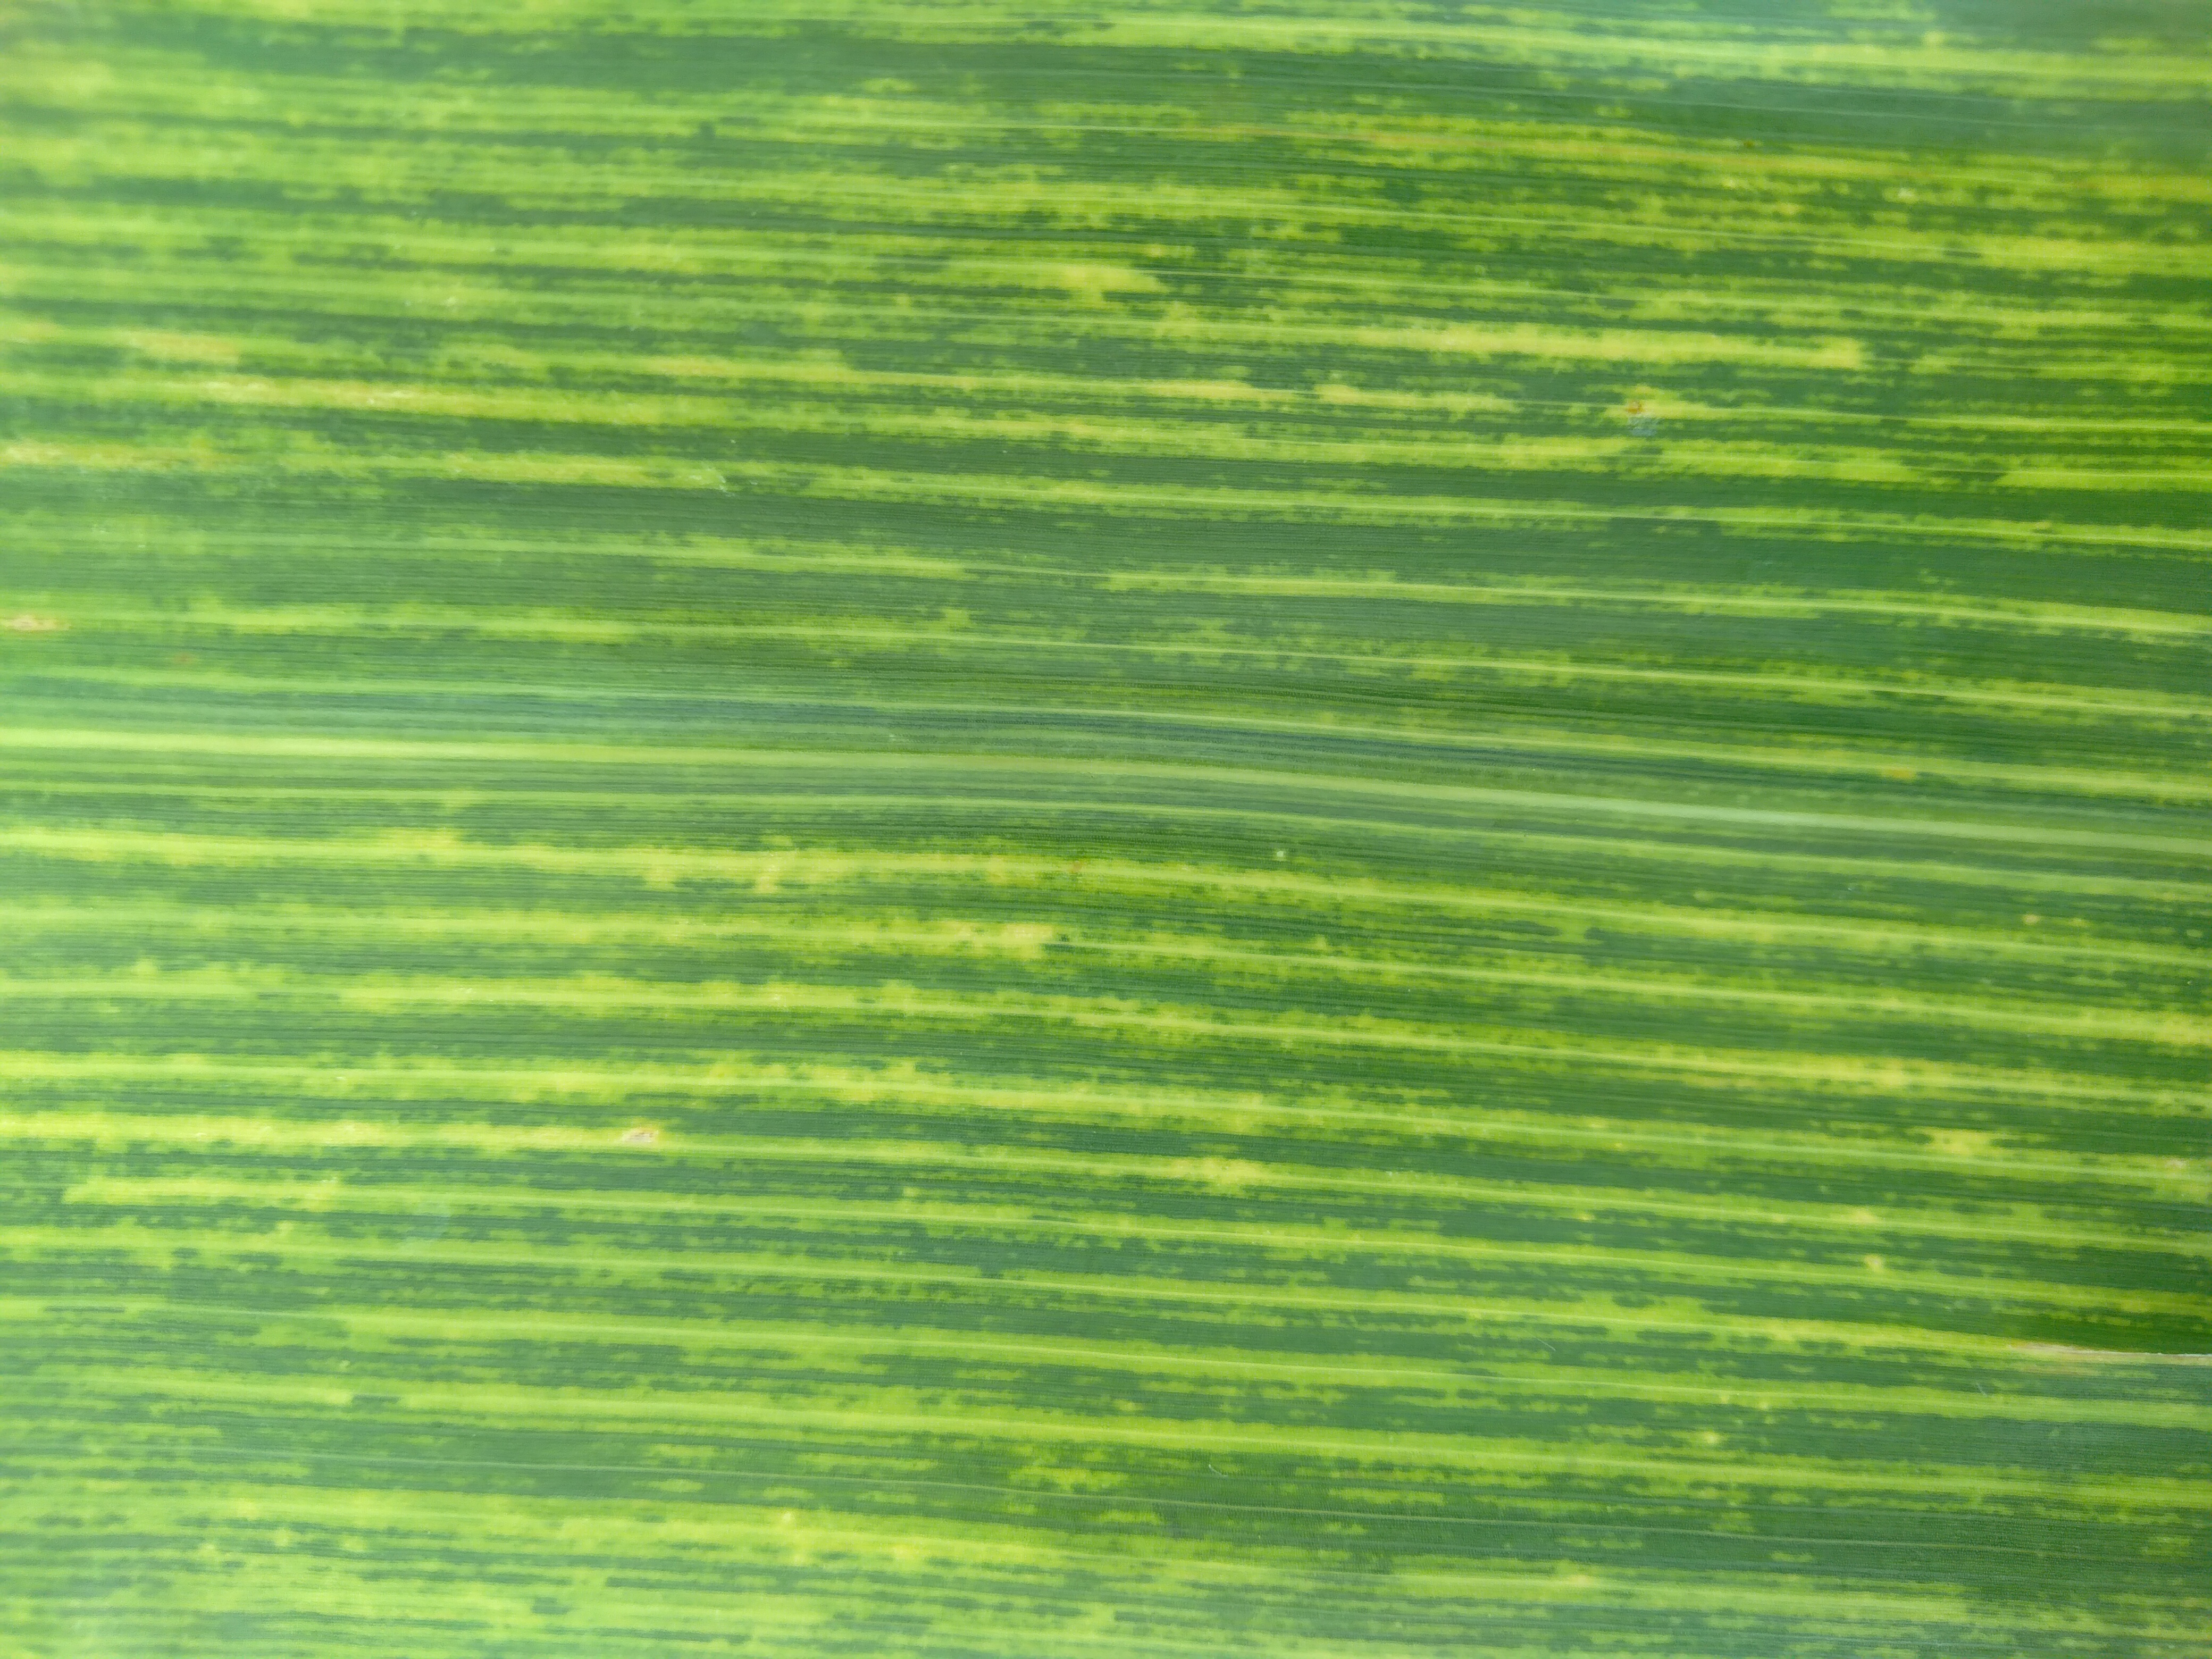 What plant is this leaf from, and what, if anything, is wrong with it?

maize, maize streak virus
